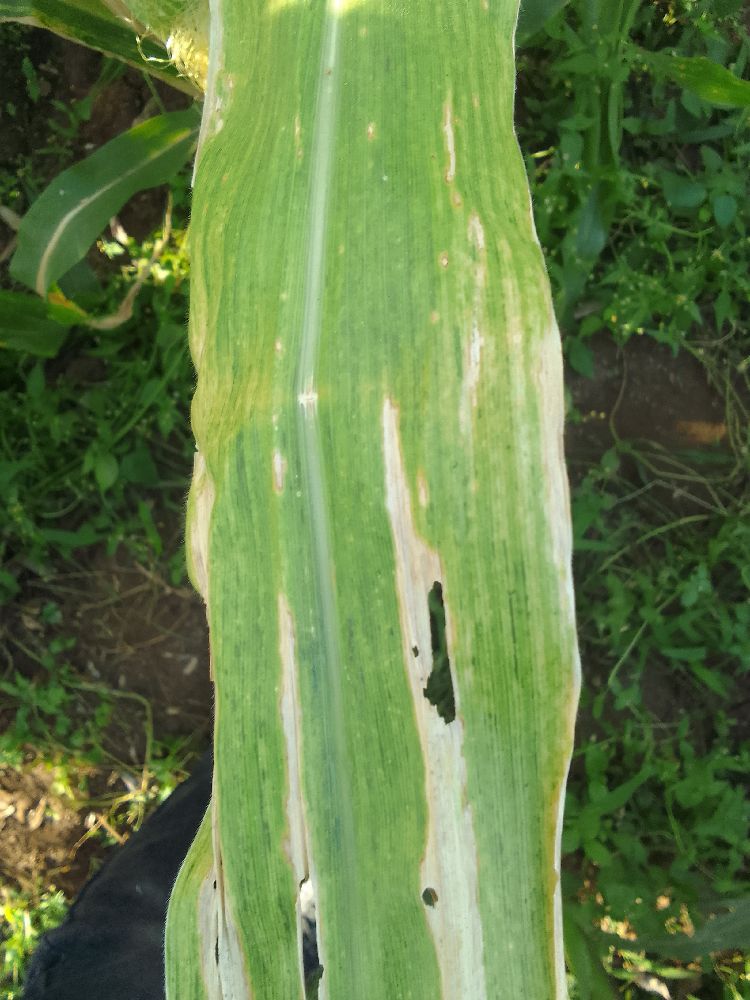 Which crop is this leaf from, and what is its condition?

maize, maize lethal necrosis
